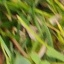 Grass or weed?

grass
